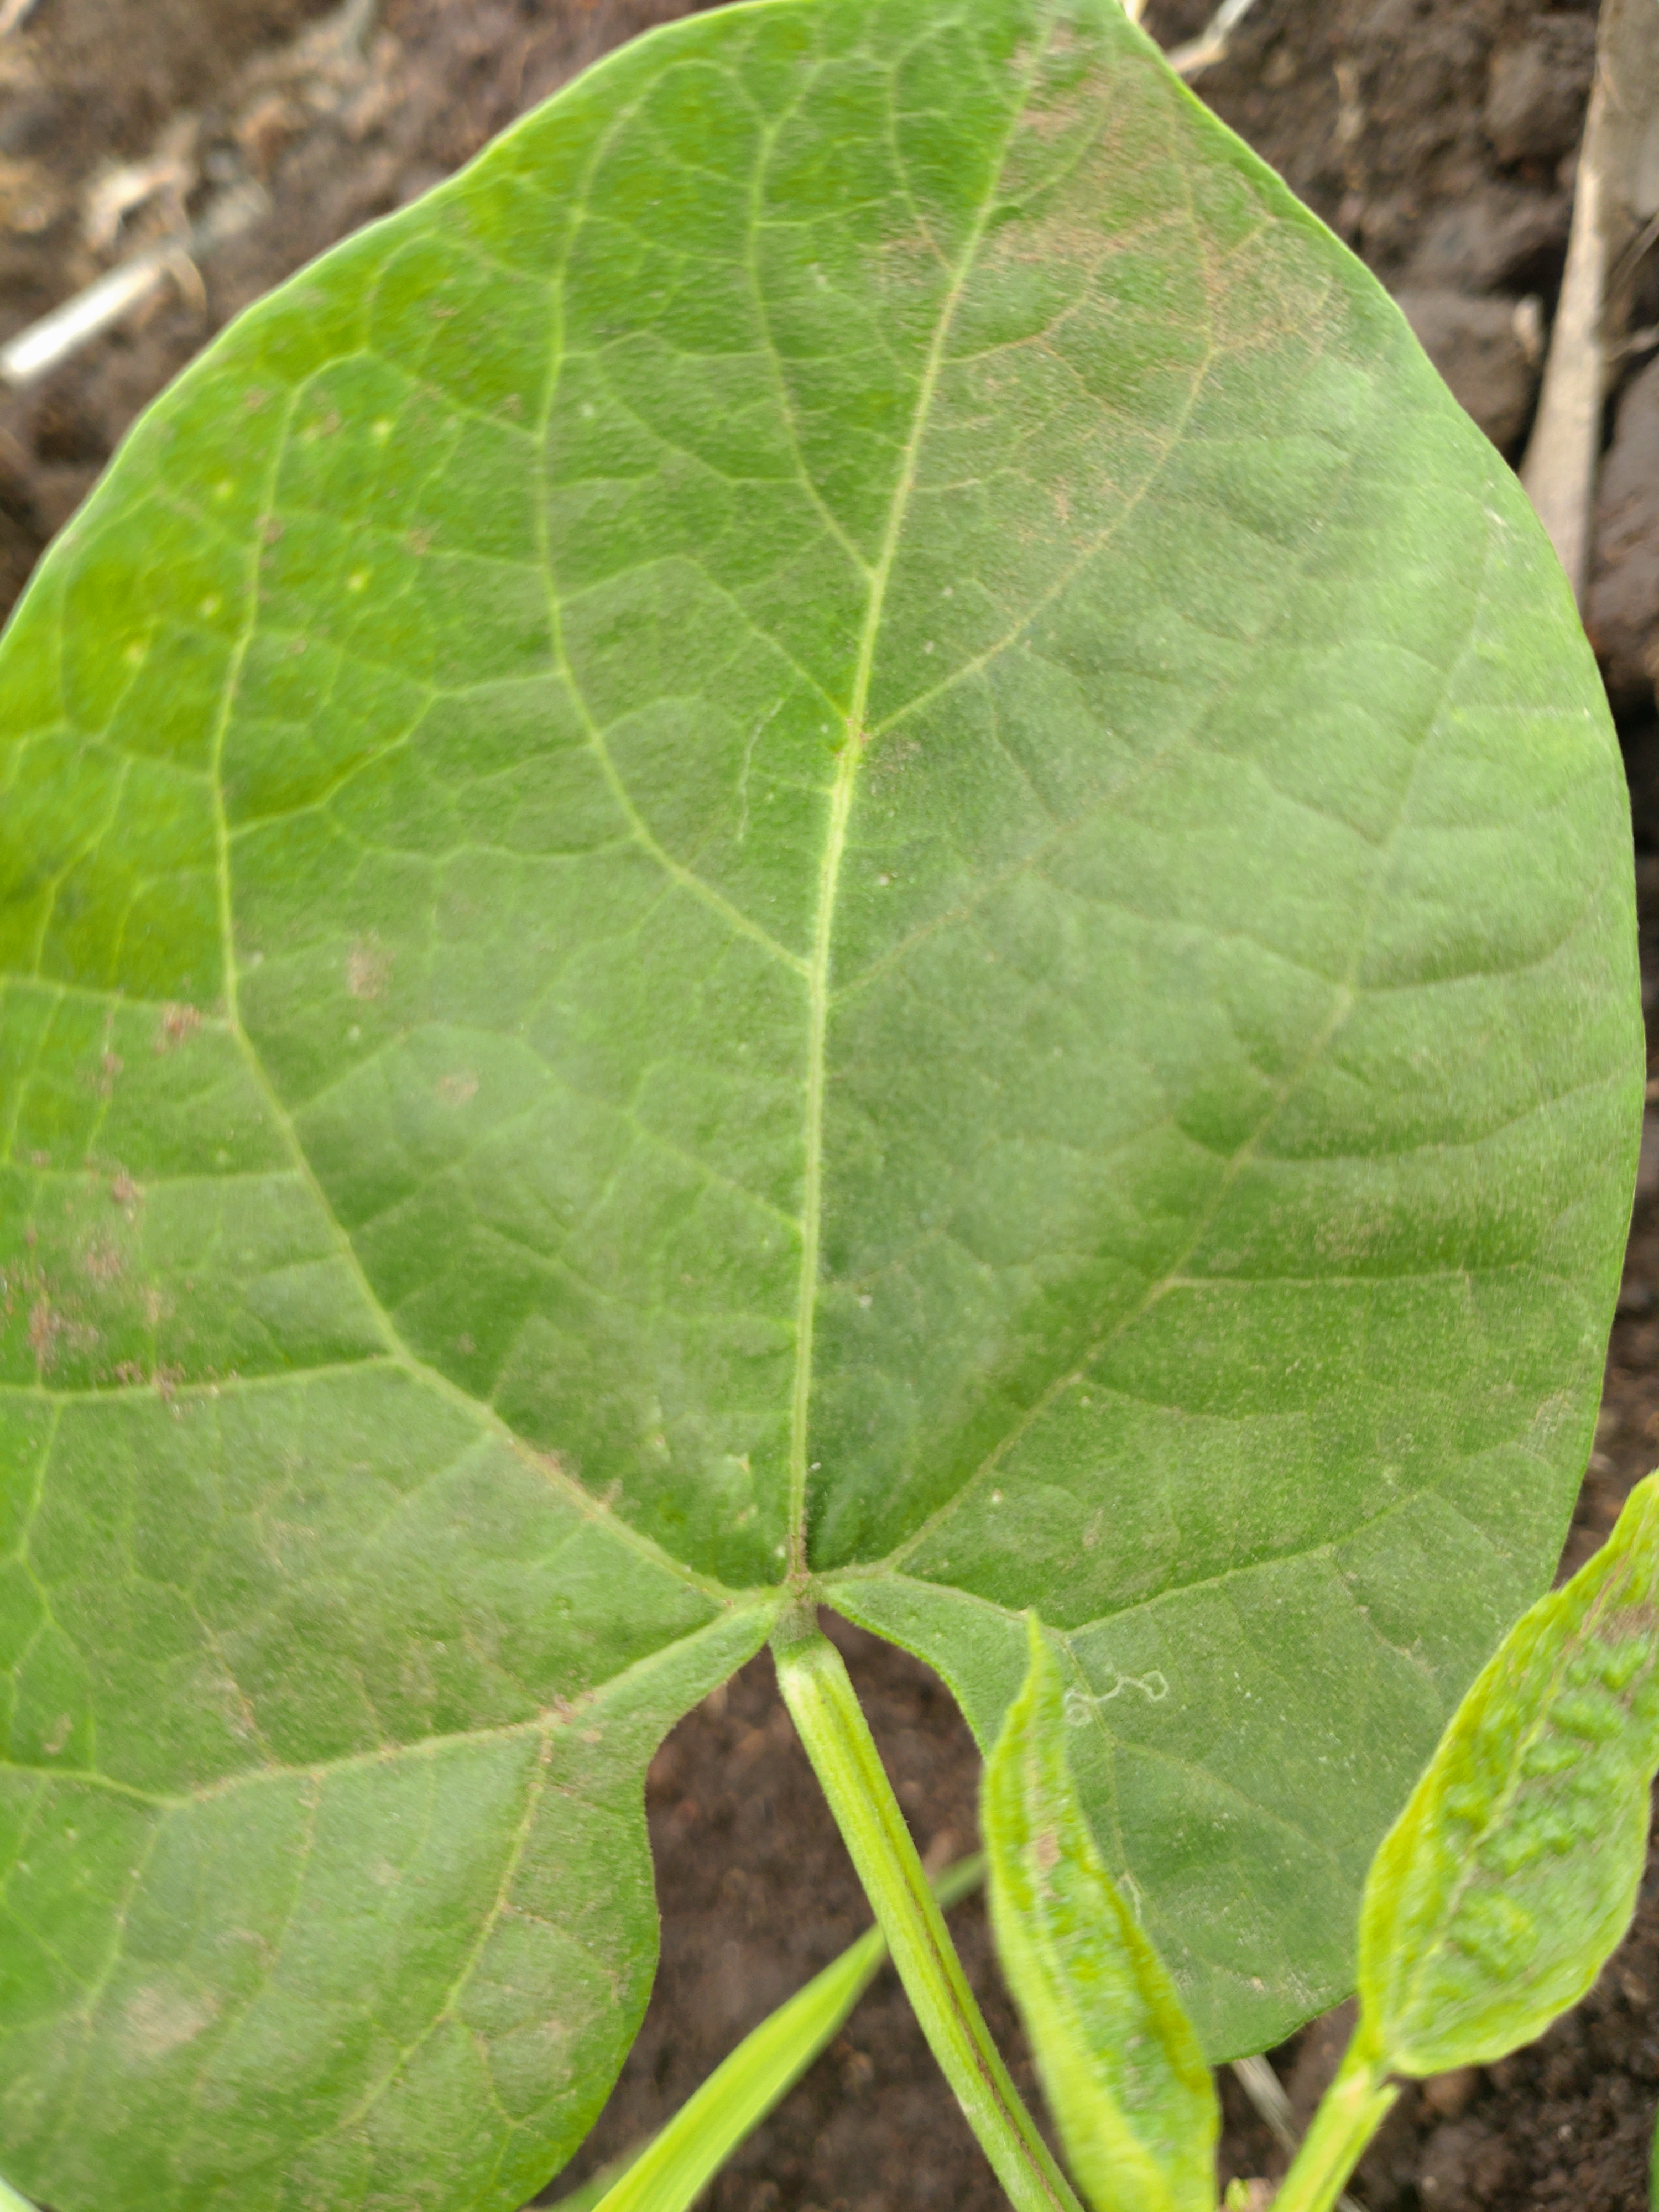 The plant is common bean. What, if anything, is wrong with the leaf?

healthy
